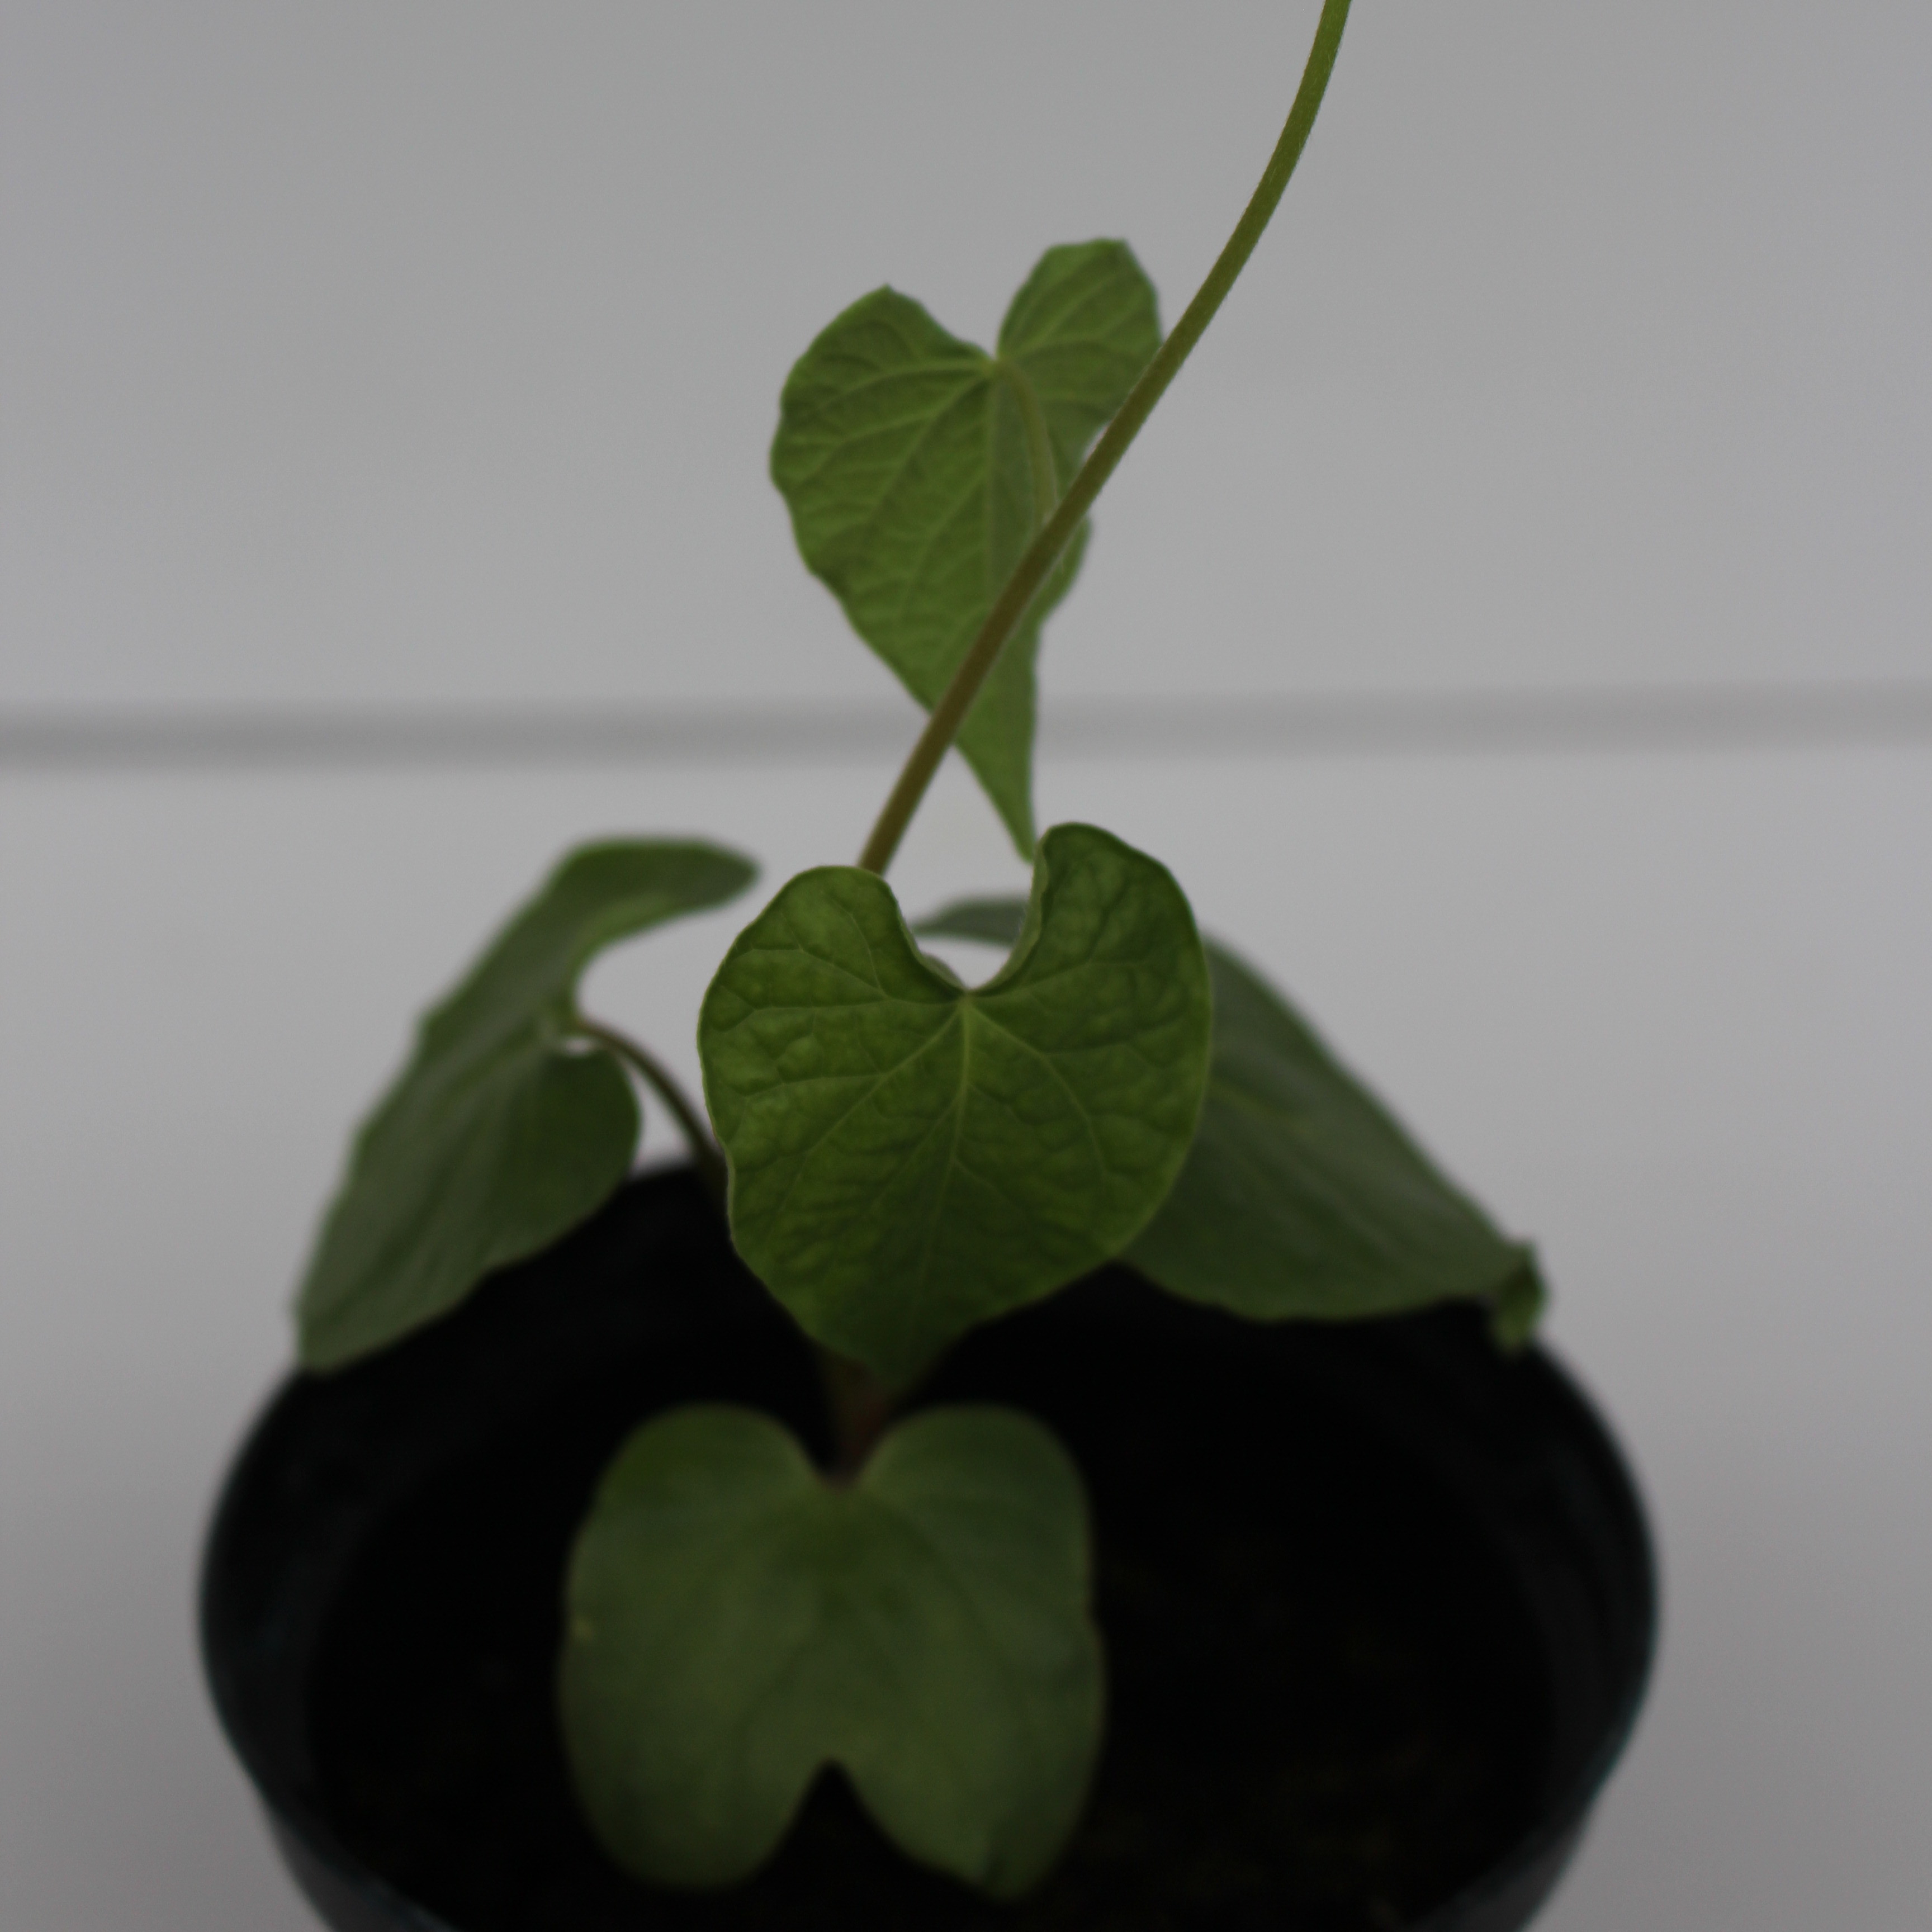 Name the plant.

Convolvulus arvensis
